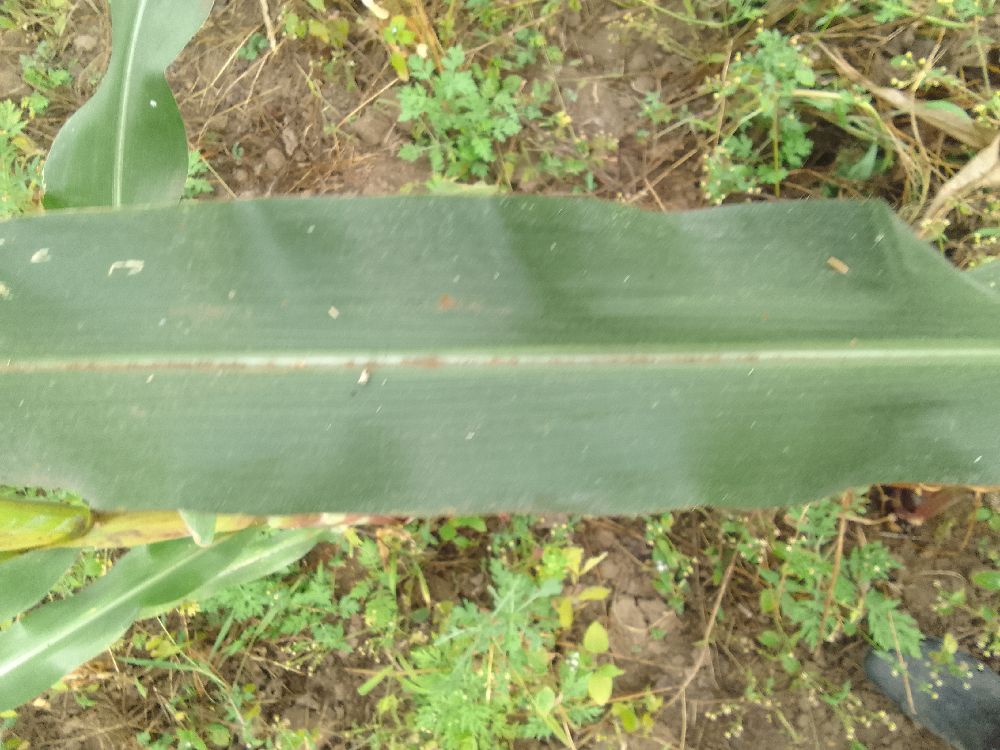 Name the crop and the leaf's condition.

maize, maize streak virus
